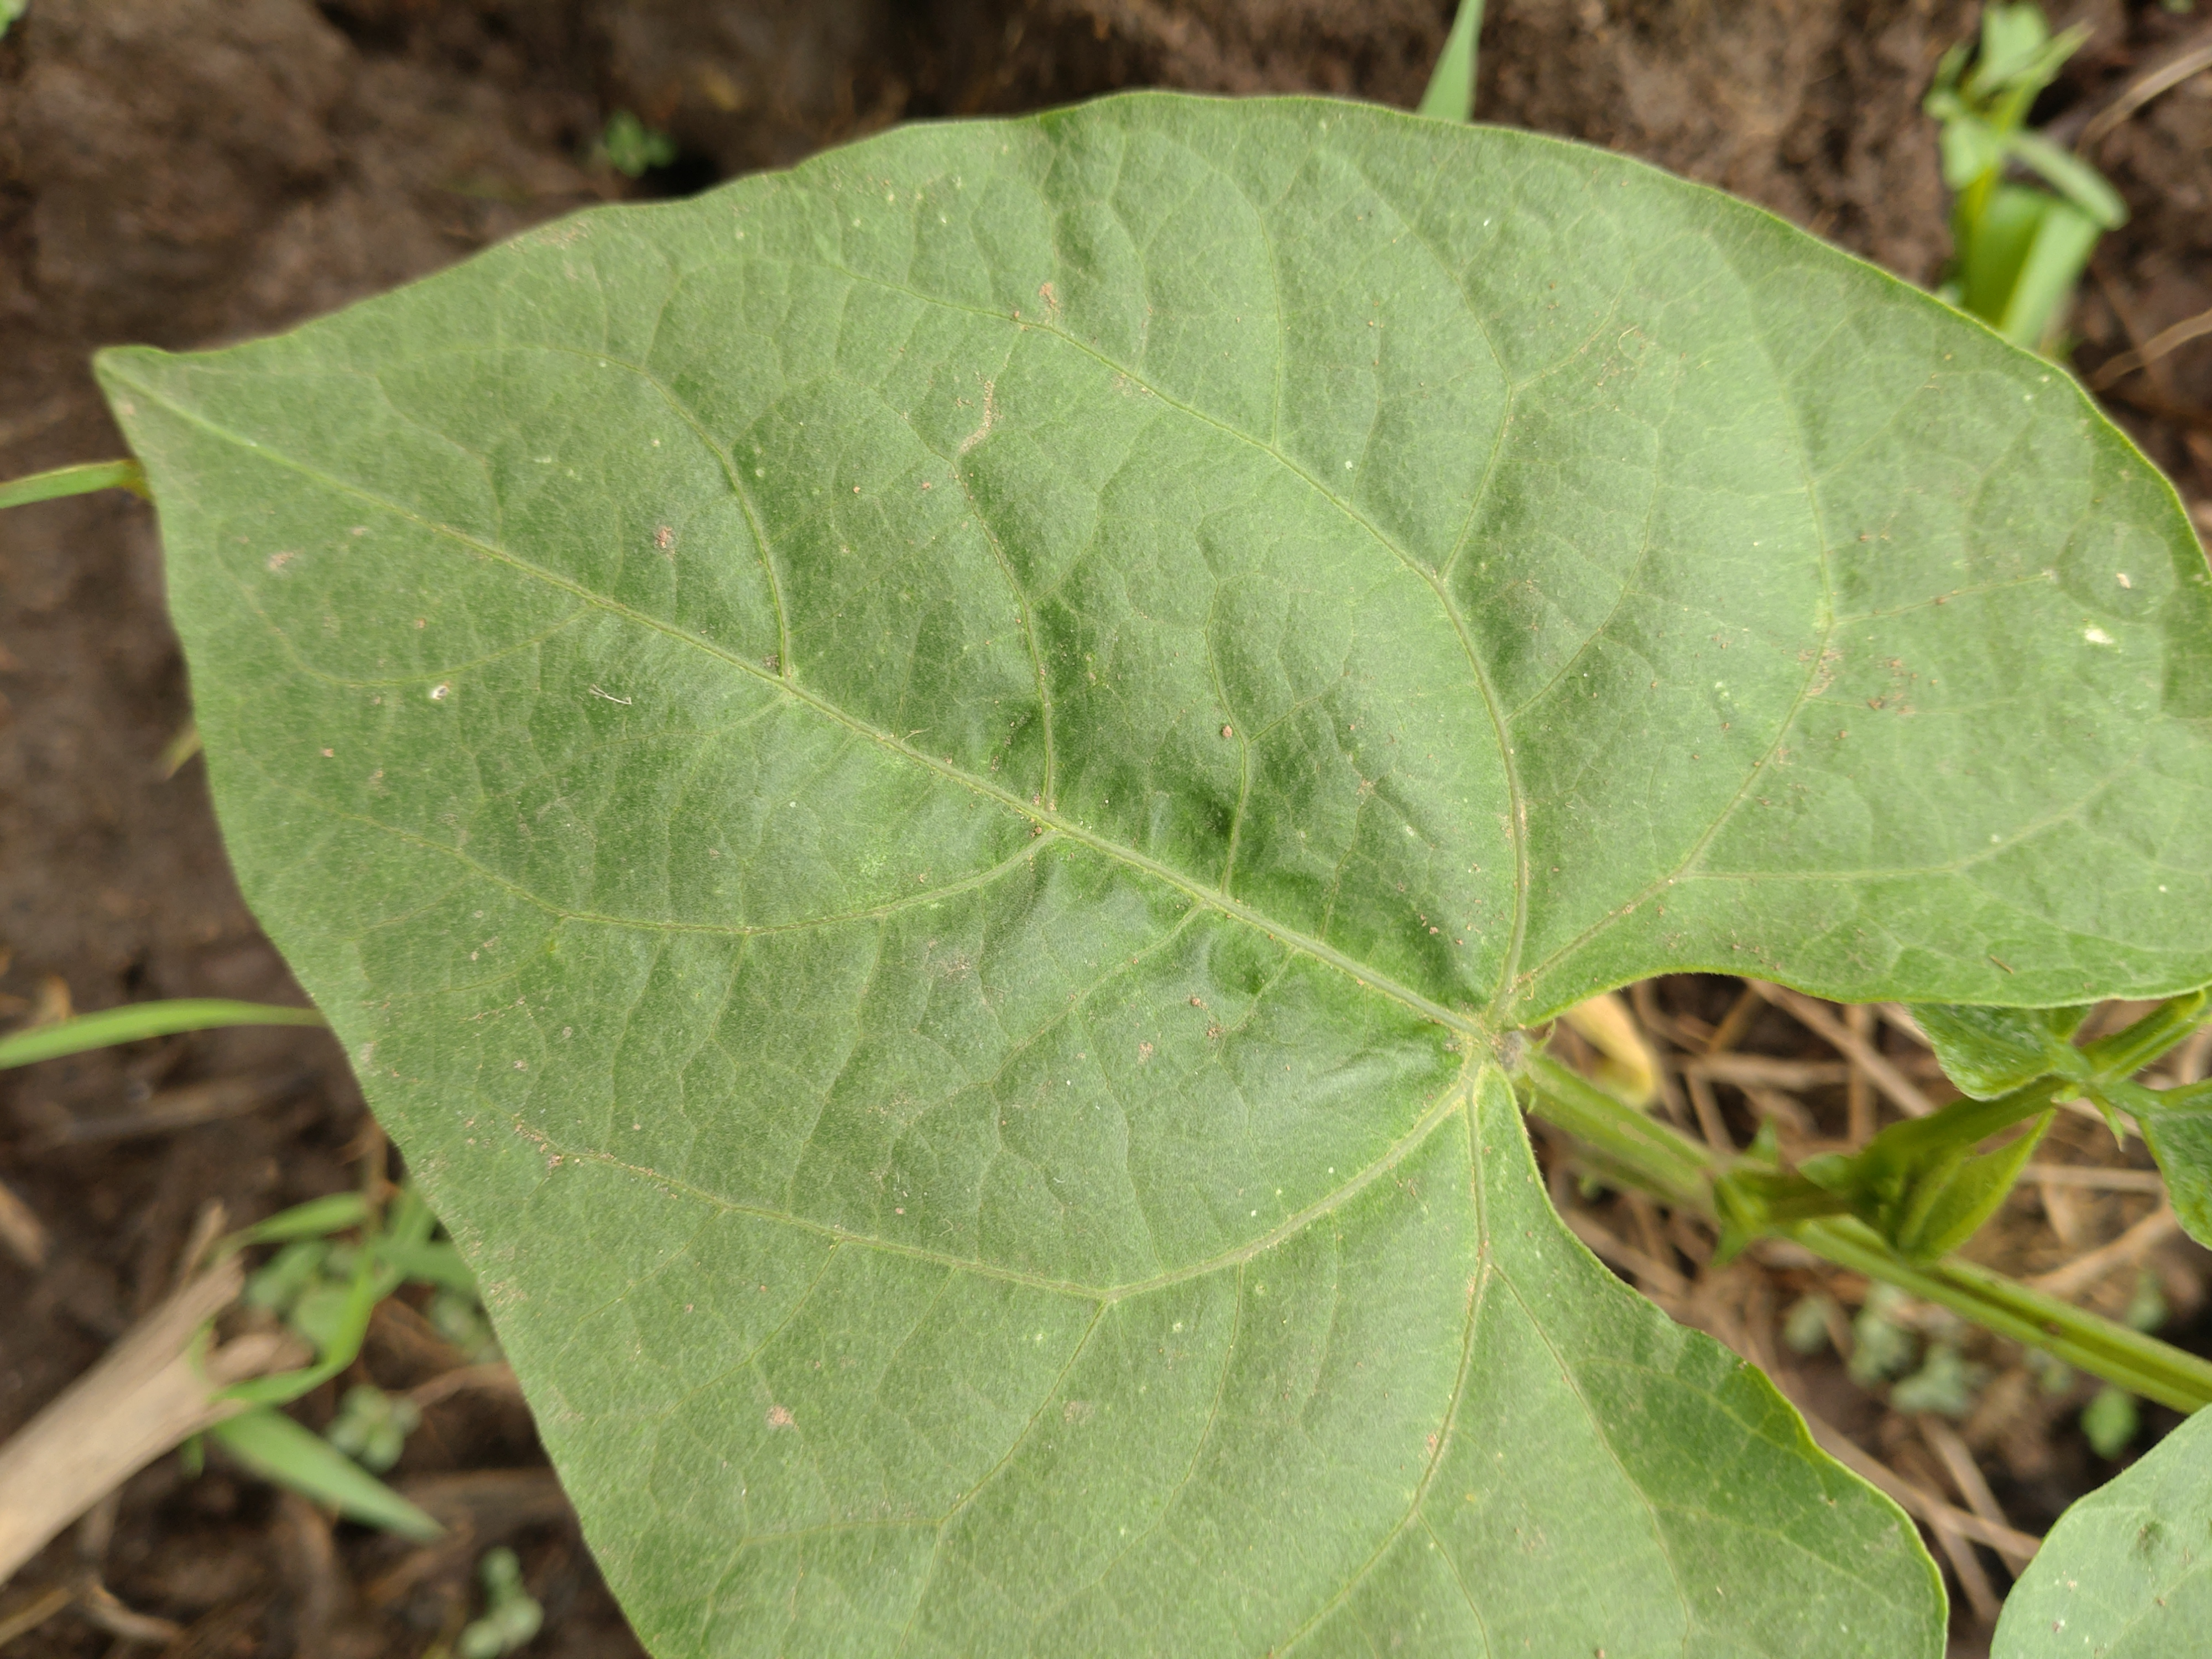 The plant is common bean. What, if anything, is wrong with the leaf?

healthy
